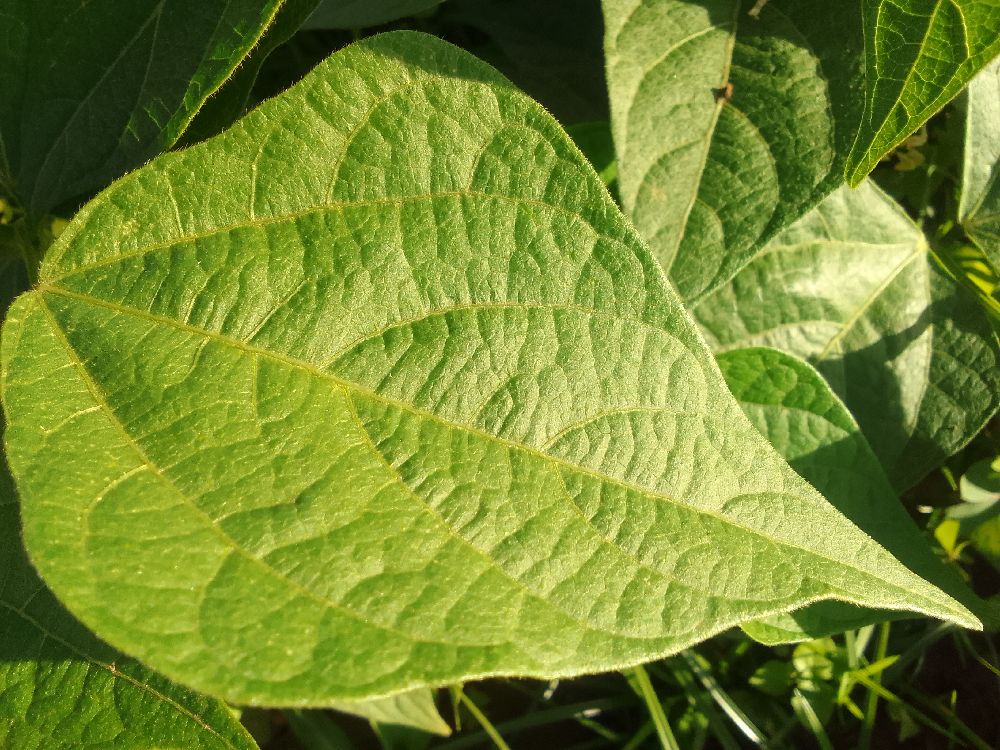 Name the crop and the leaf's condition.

common bean, healthy
